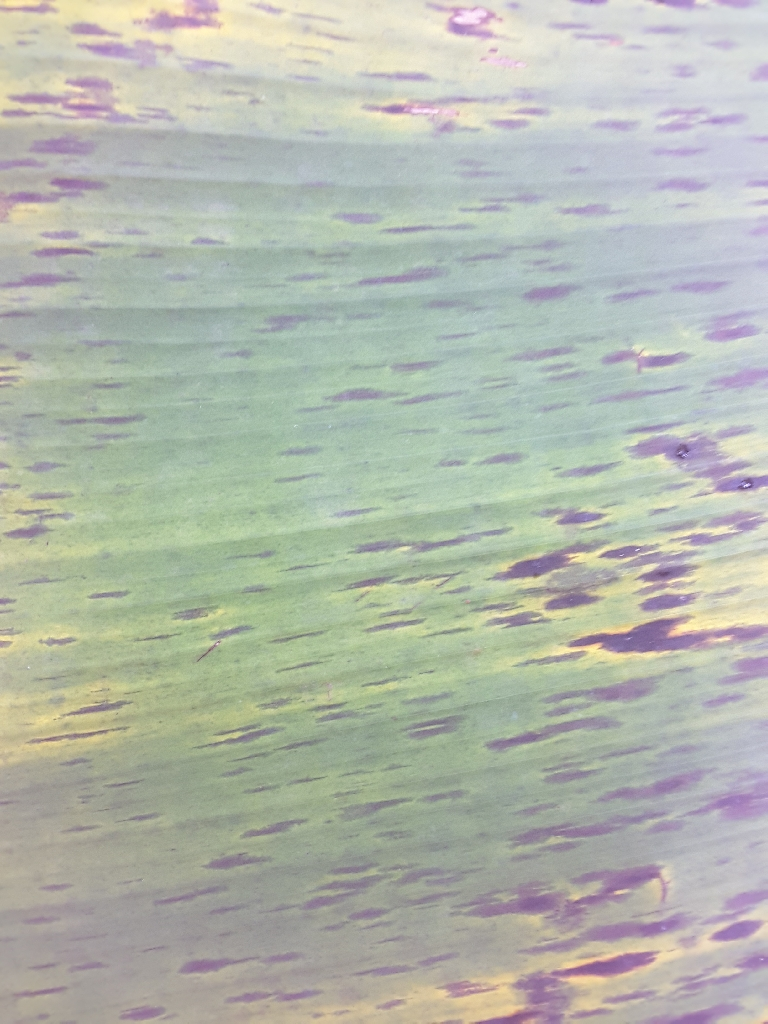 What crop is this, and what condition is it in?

banana, black sigatoka
